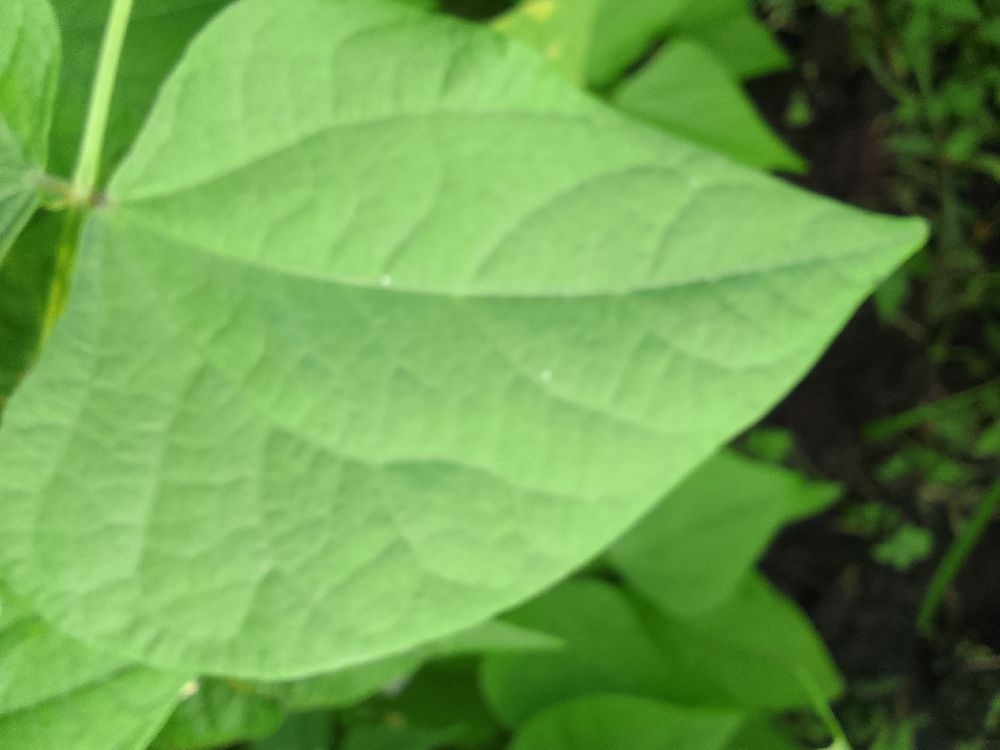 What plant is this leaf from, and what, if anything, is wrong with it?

common bean, healthy
